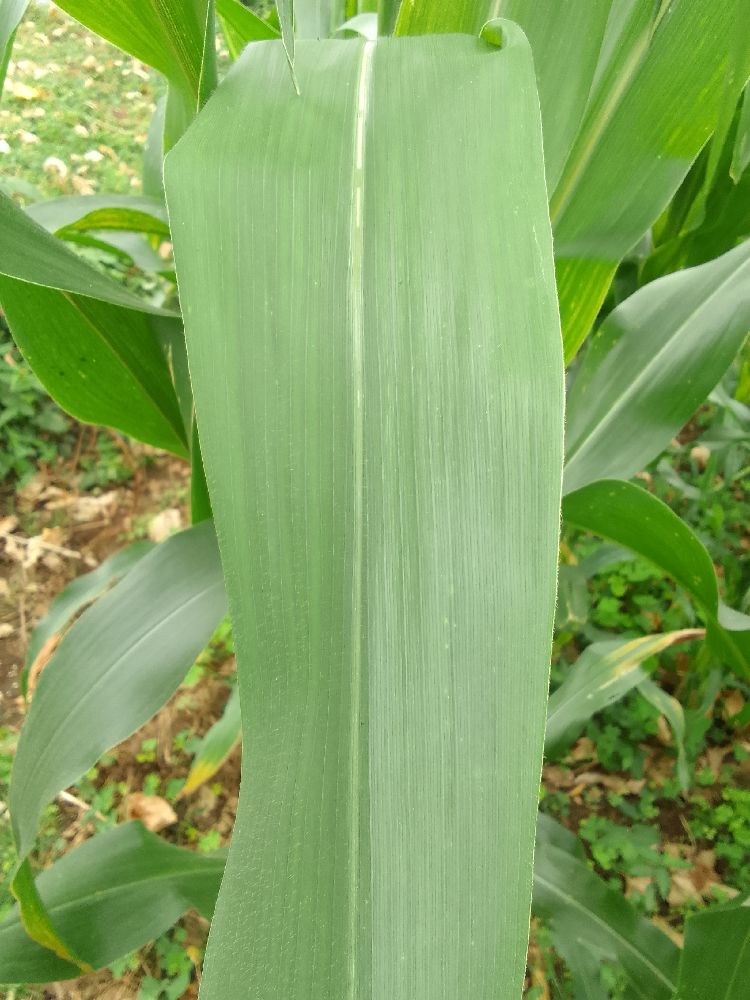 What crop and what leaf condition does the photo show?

maize, healthy
